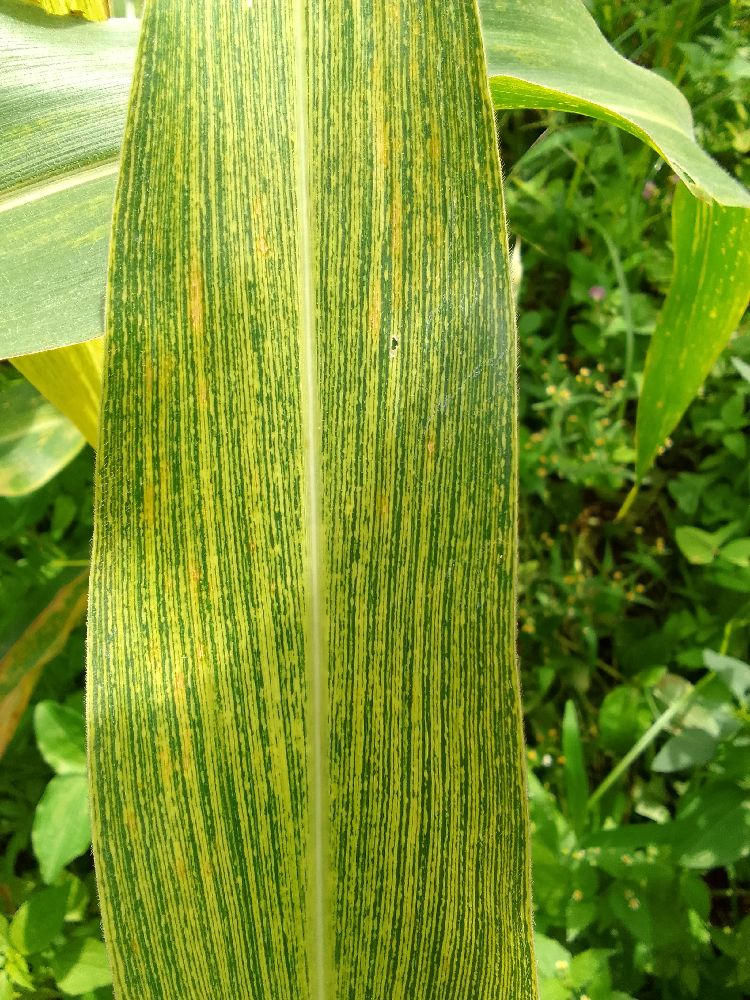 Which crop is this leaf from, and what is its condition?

maize, maize streak virus
